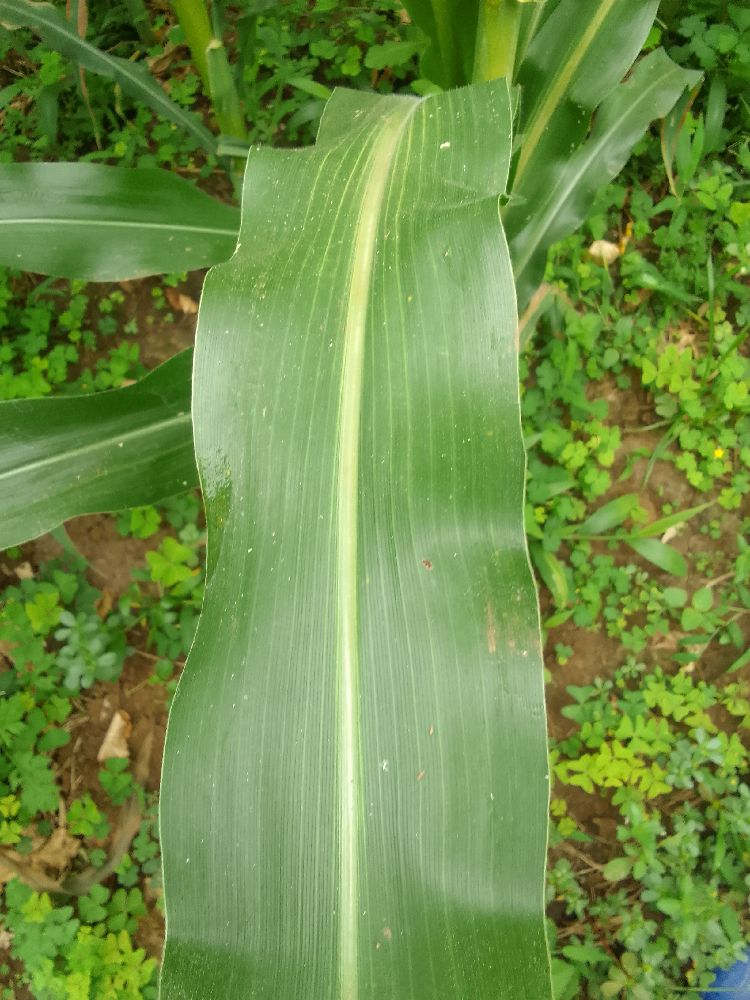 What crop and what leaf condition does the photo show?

maize, healthy
